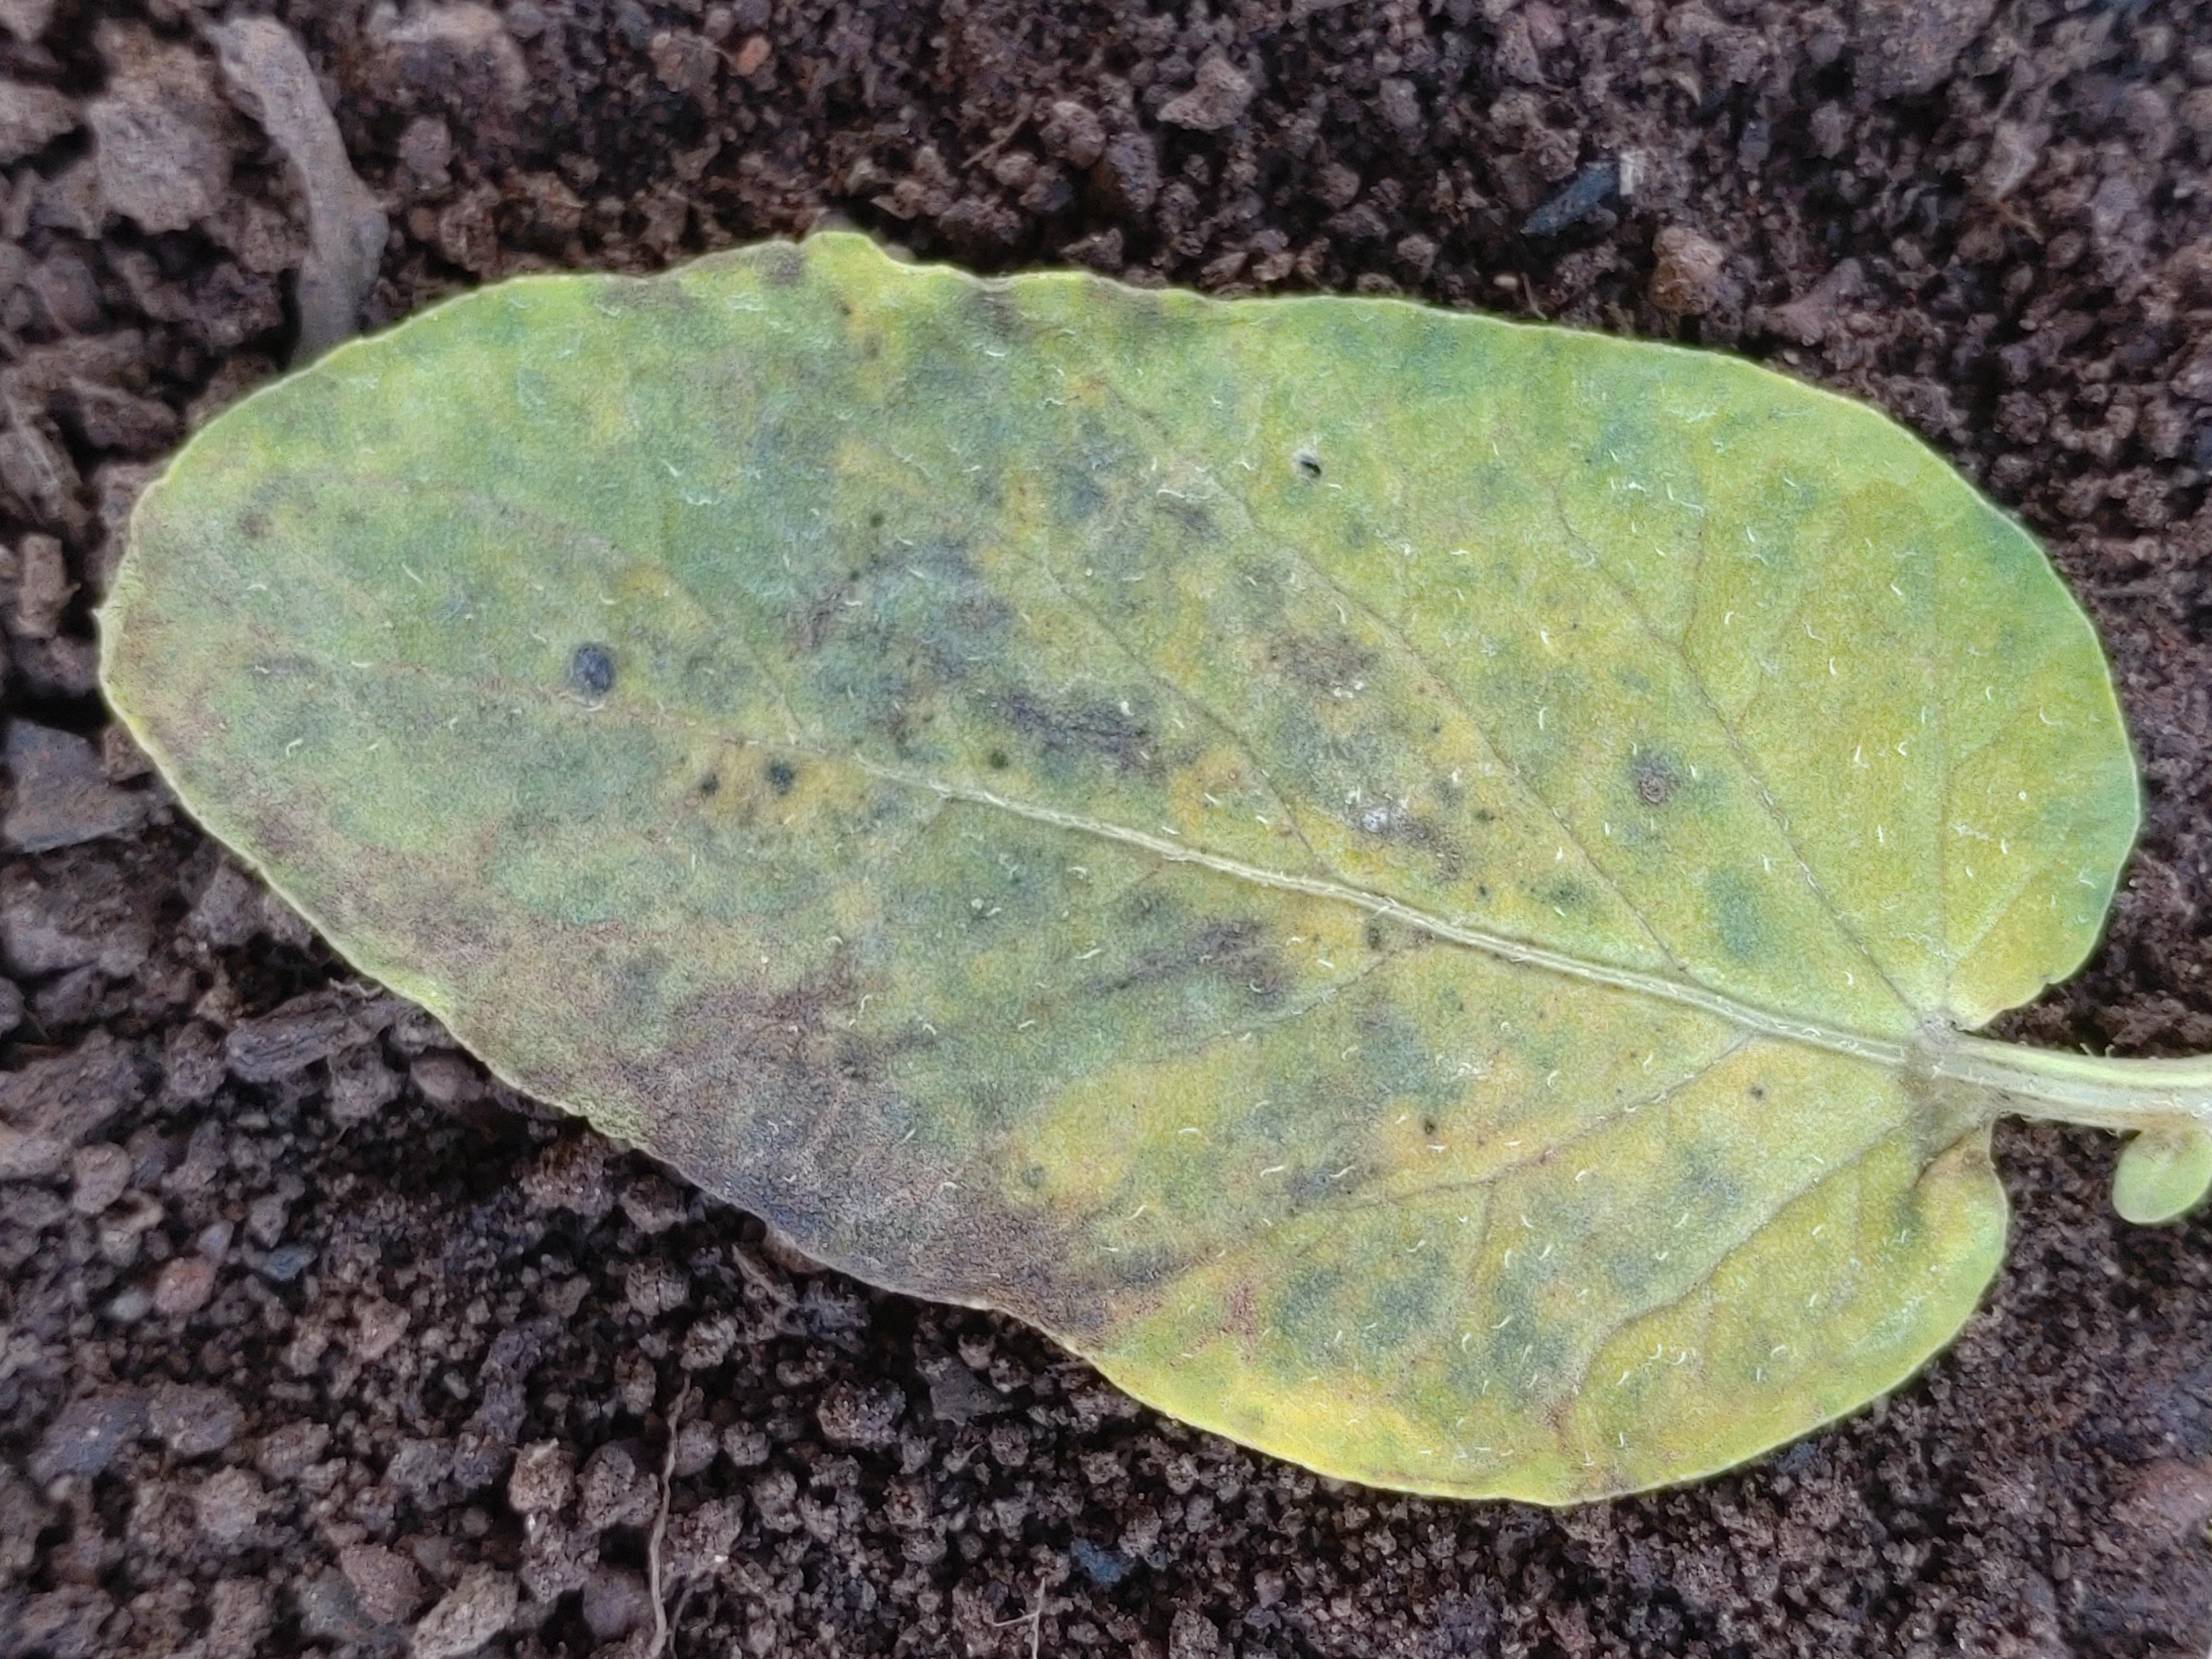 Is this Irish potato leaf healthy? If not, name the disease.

late blight
